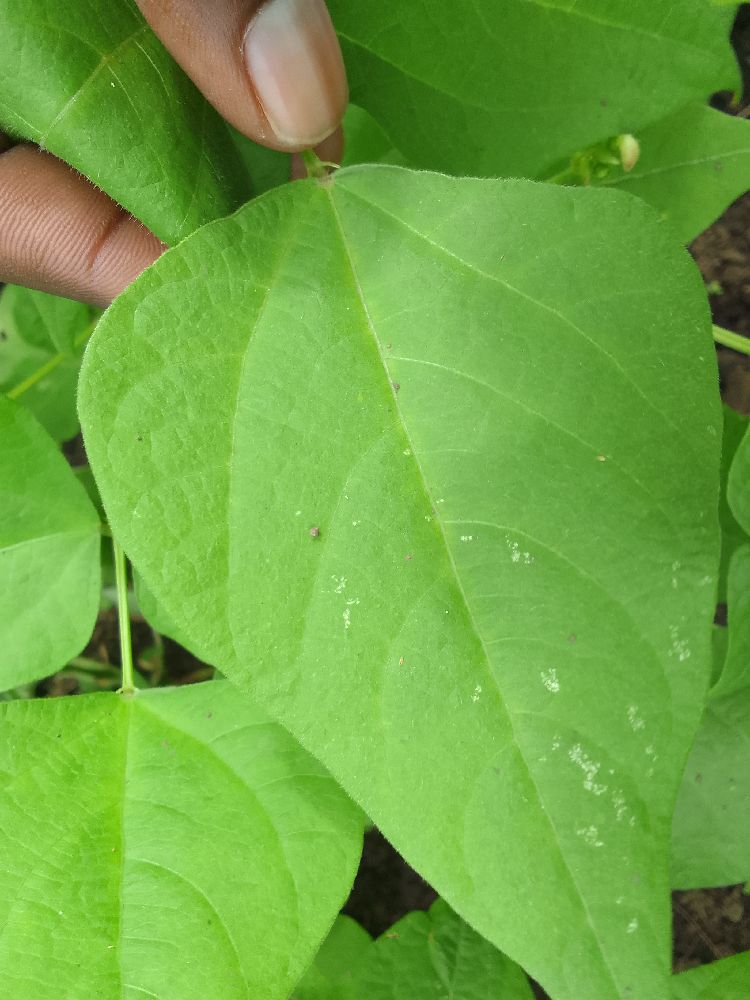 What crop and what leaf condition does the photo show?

common bean, healthy
